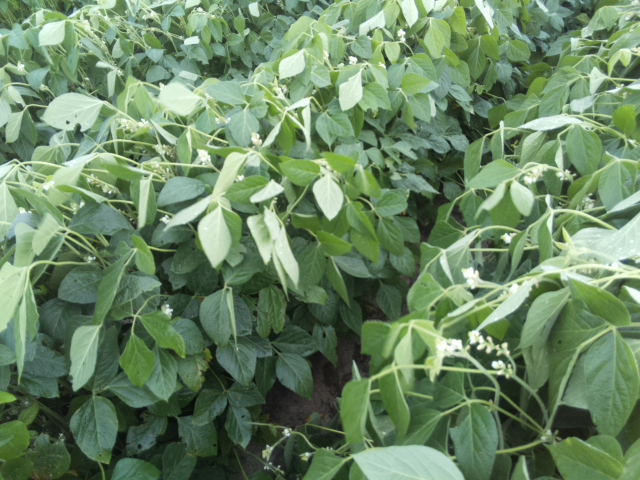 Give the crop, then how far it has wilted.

soybean, moderate turgor loss in upper canopy
